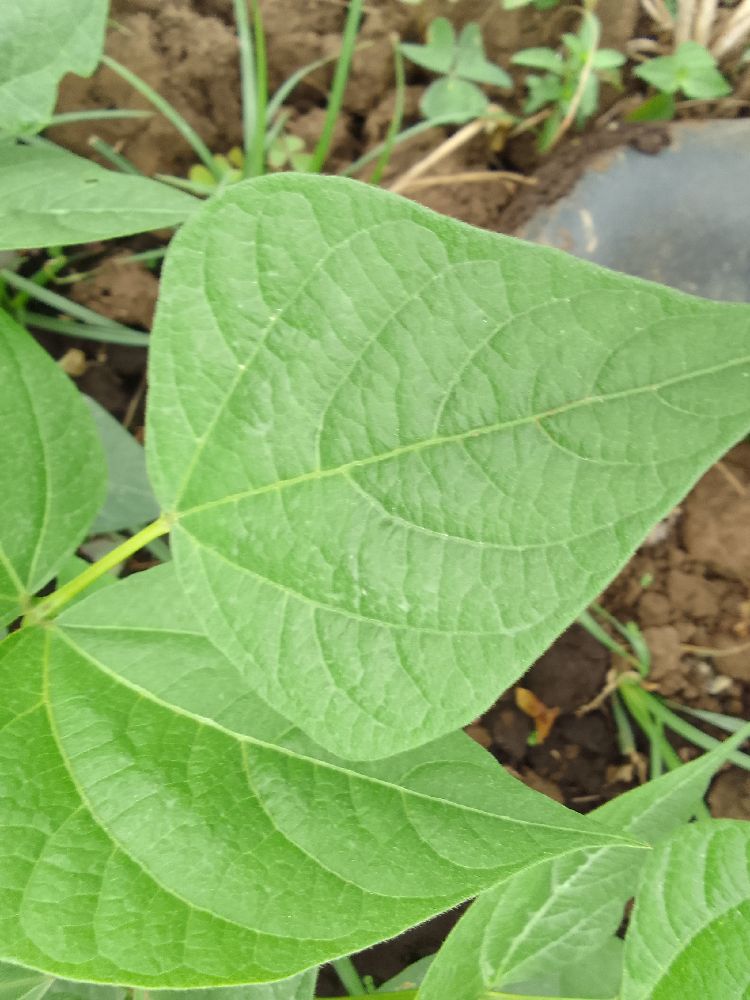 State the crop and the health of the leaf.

common bean, healthy
